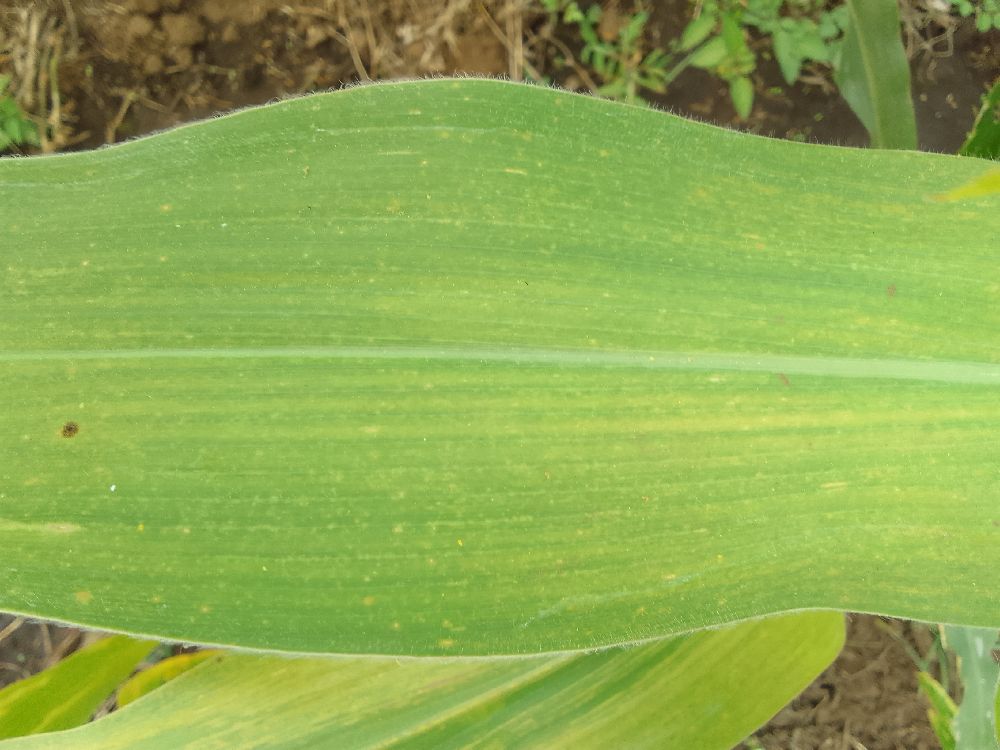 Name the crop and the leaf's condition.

maize, maize lethal necrosis
